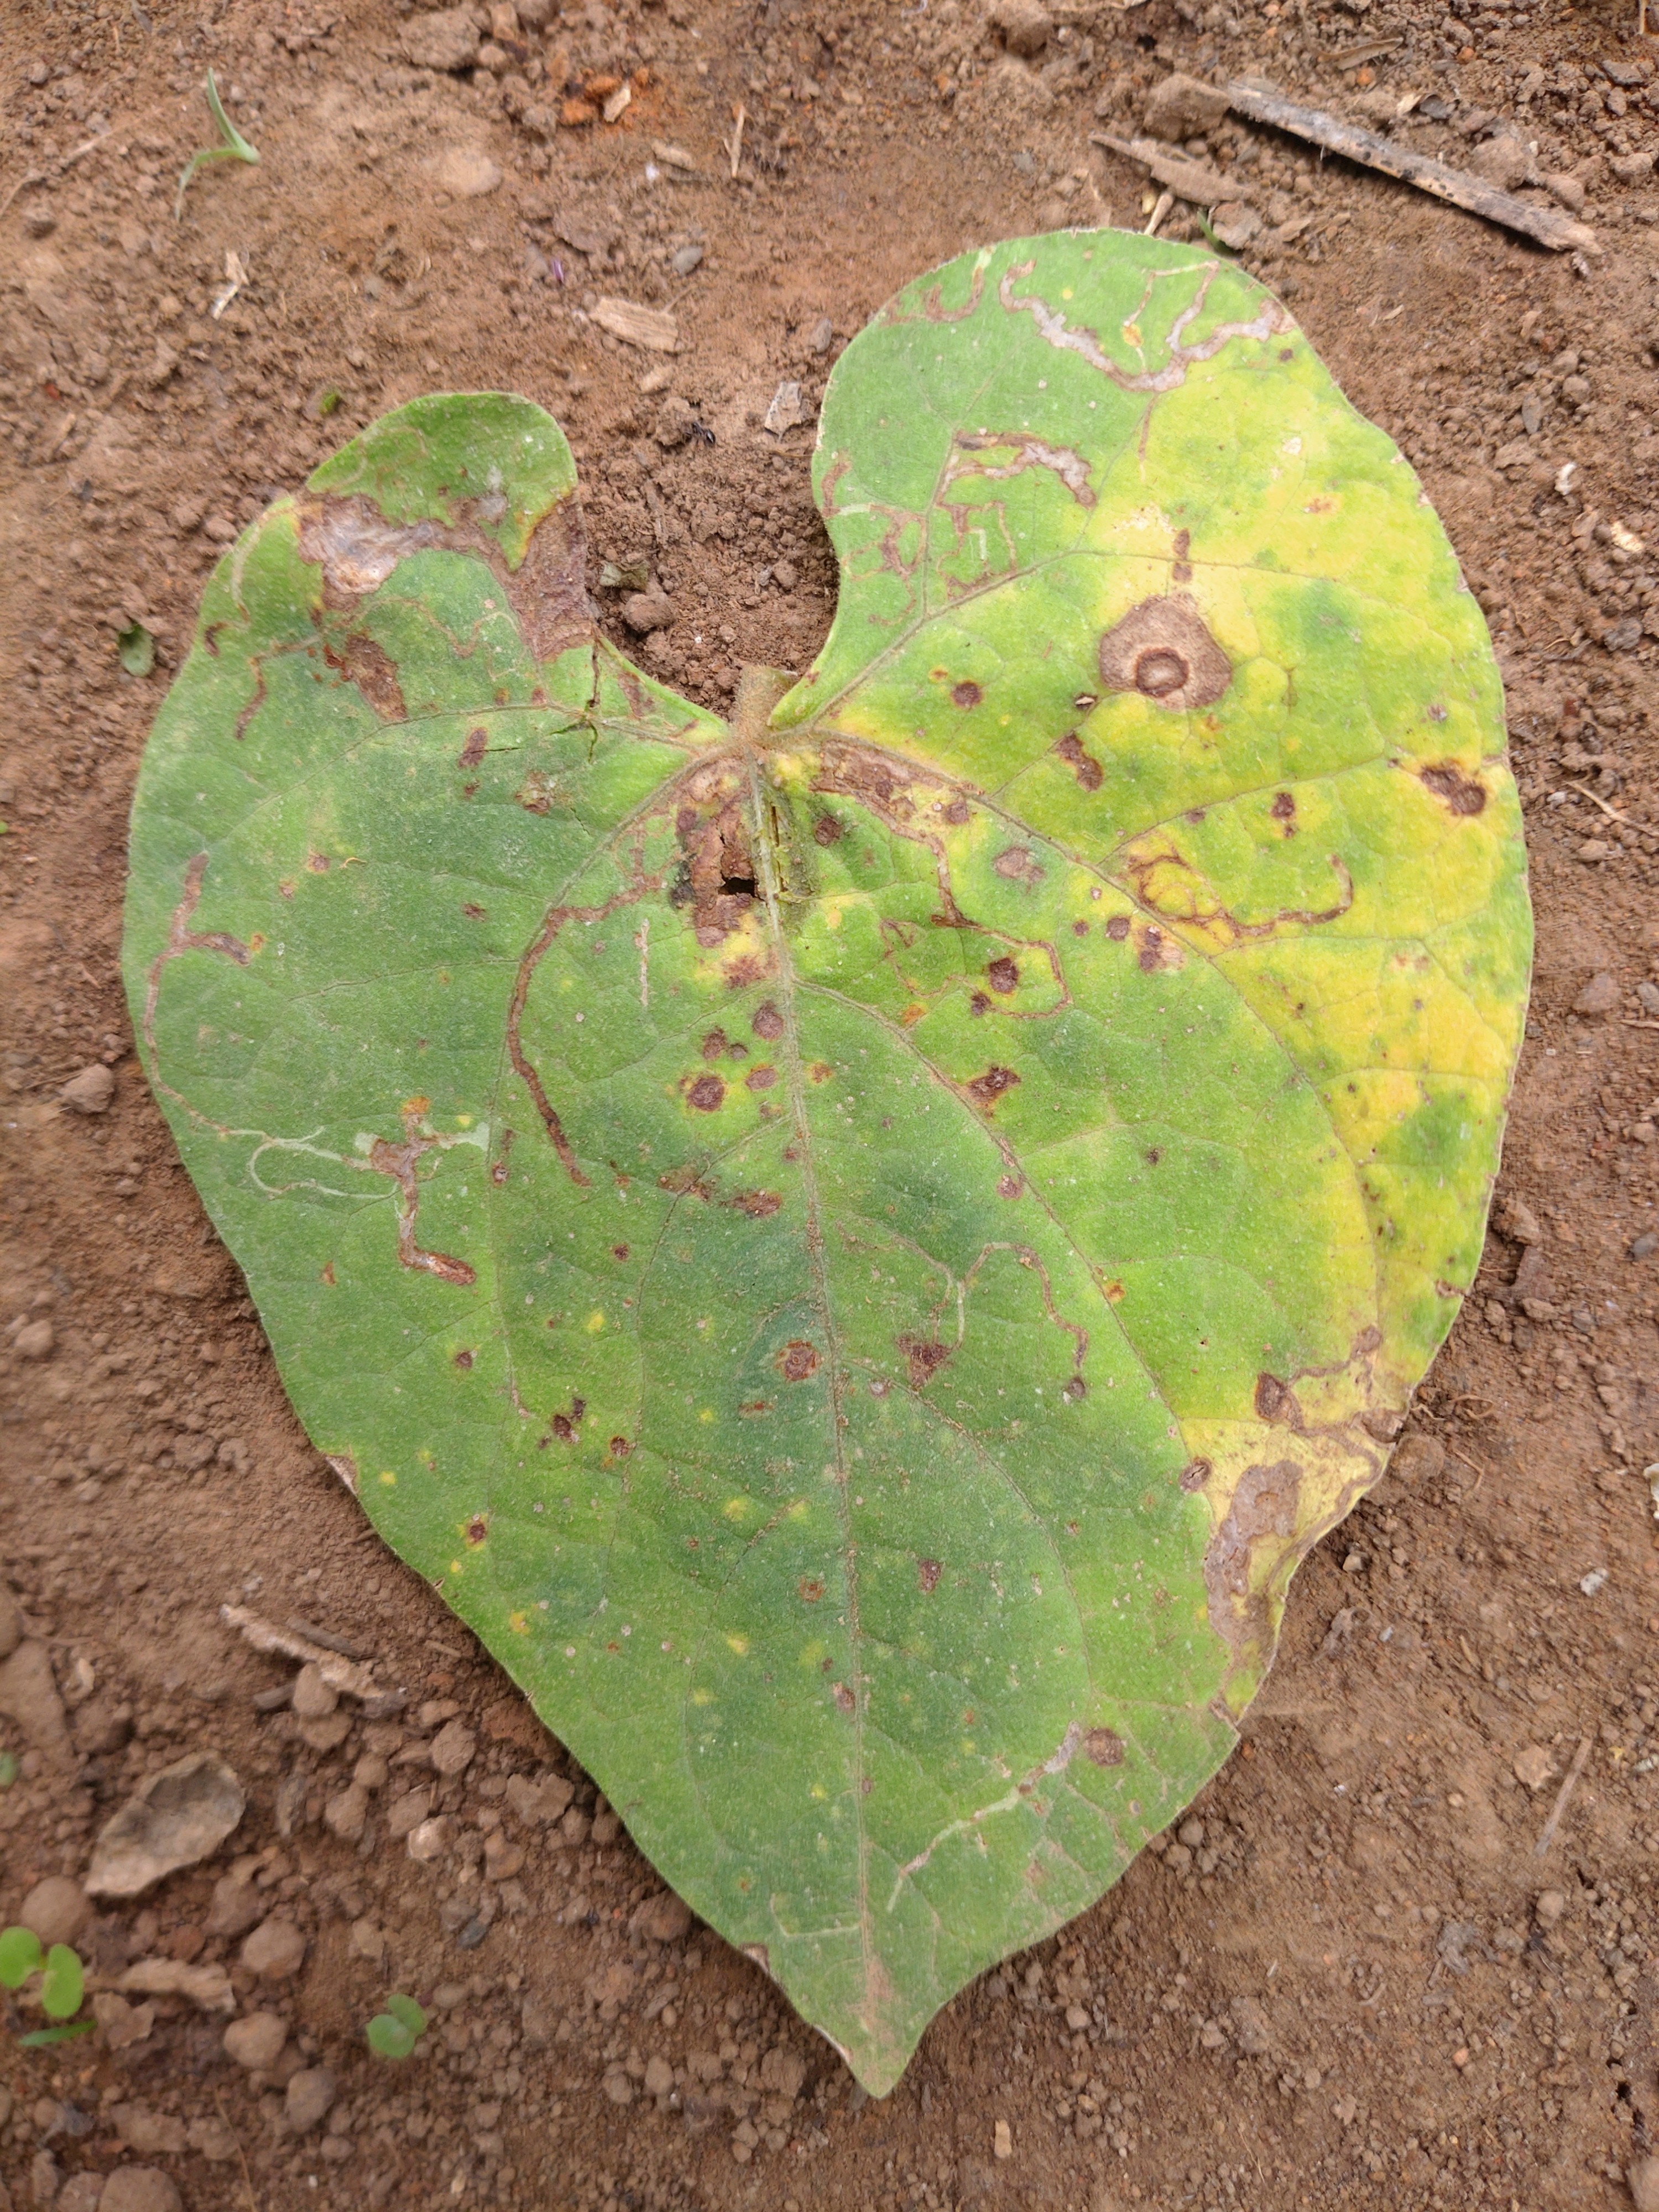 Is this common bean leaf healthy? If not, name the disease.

rust
